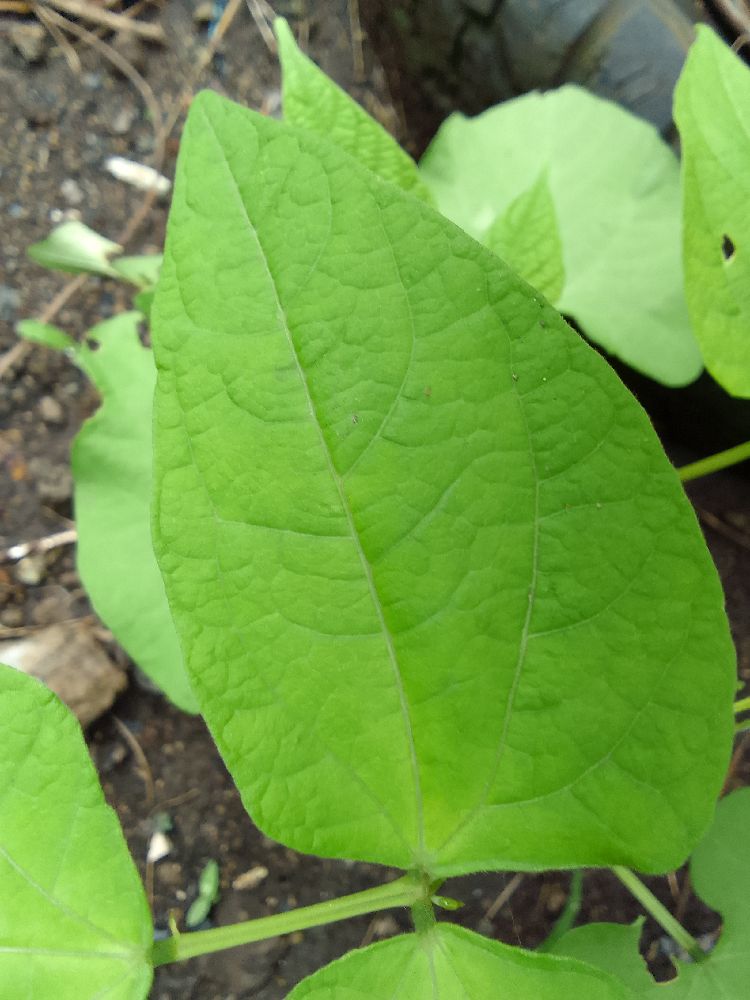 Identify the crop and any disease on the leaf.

common bean, healthy
